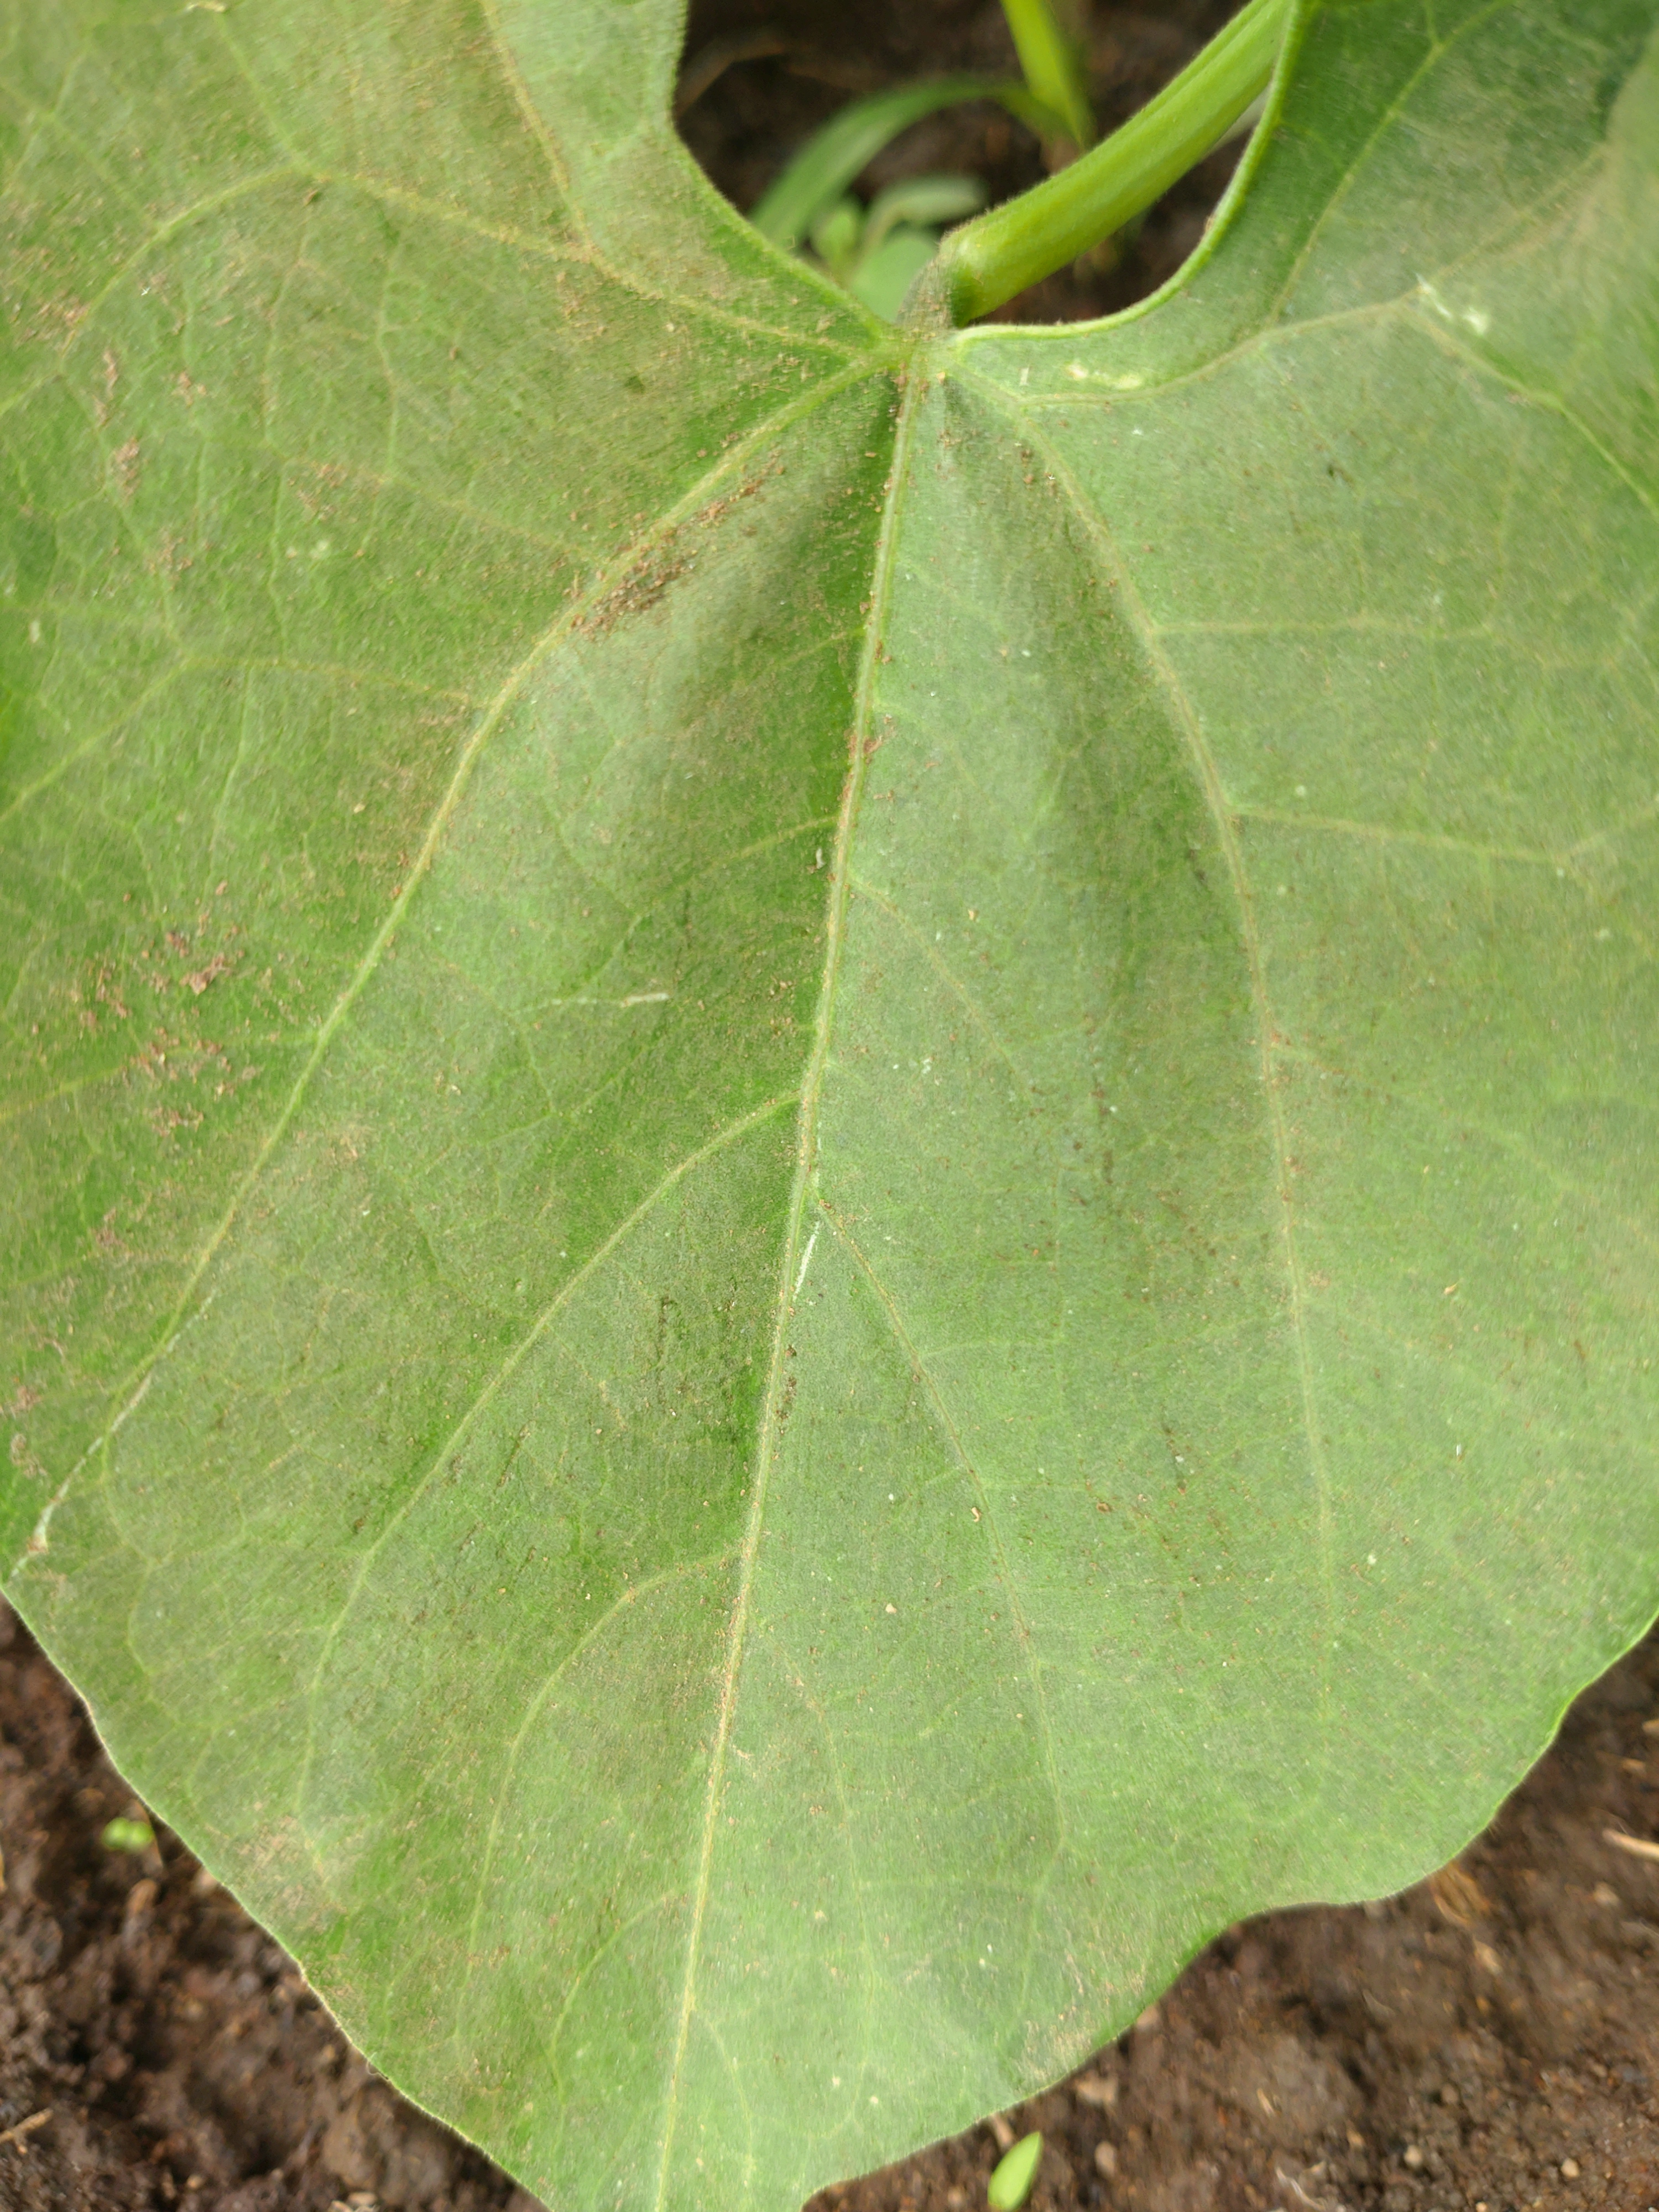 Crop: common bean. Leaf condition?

healthy
